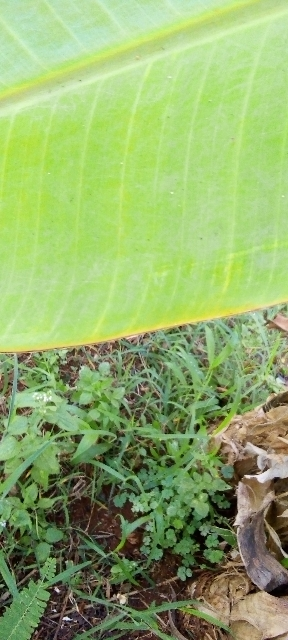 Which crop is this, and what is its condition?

banana, healthy
